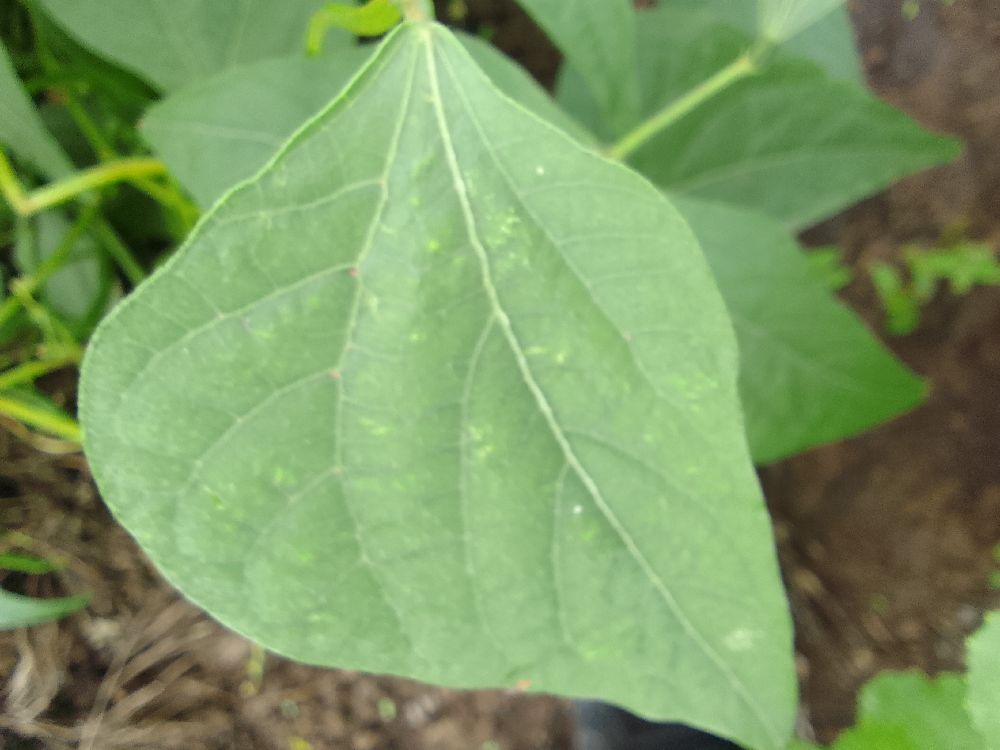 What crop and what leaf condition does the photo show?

common bean, healthy
